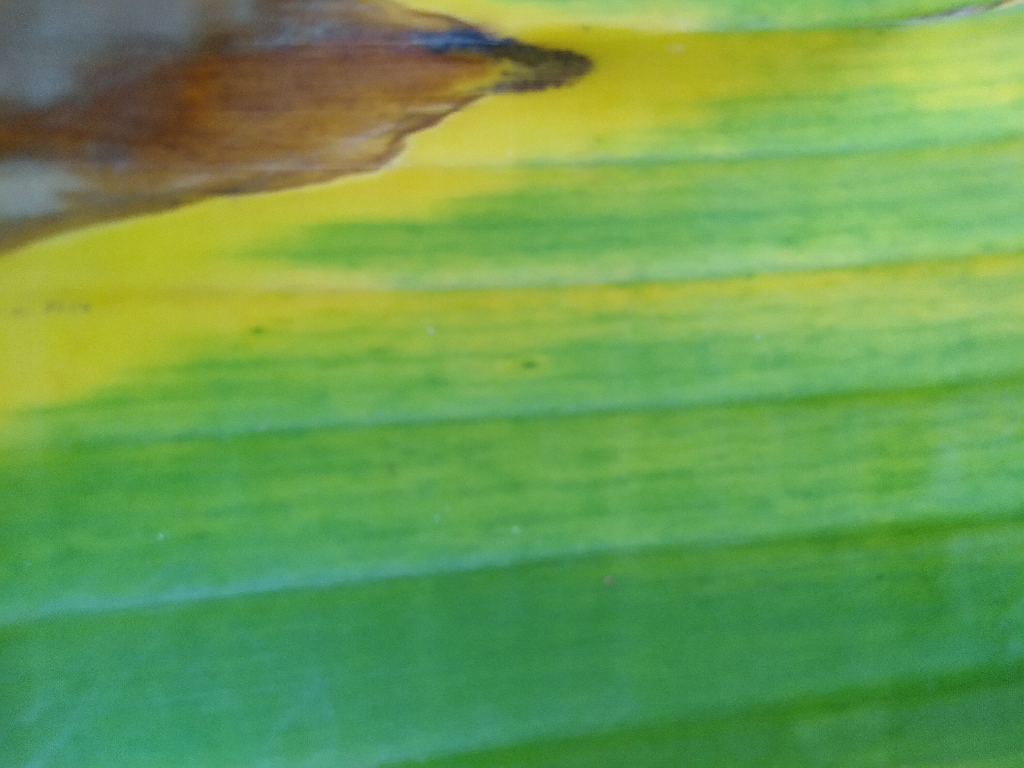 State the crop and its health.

banana, fusarium wilt race 1
